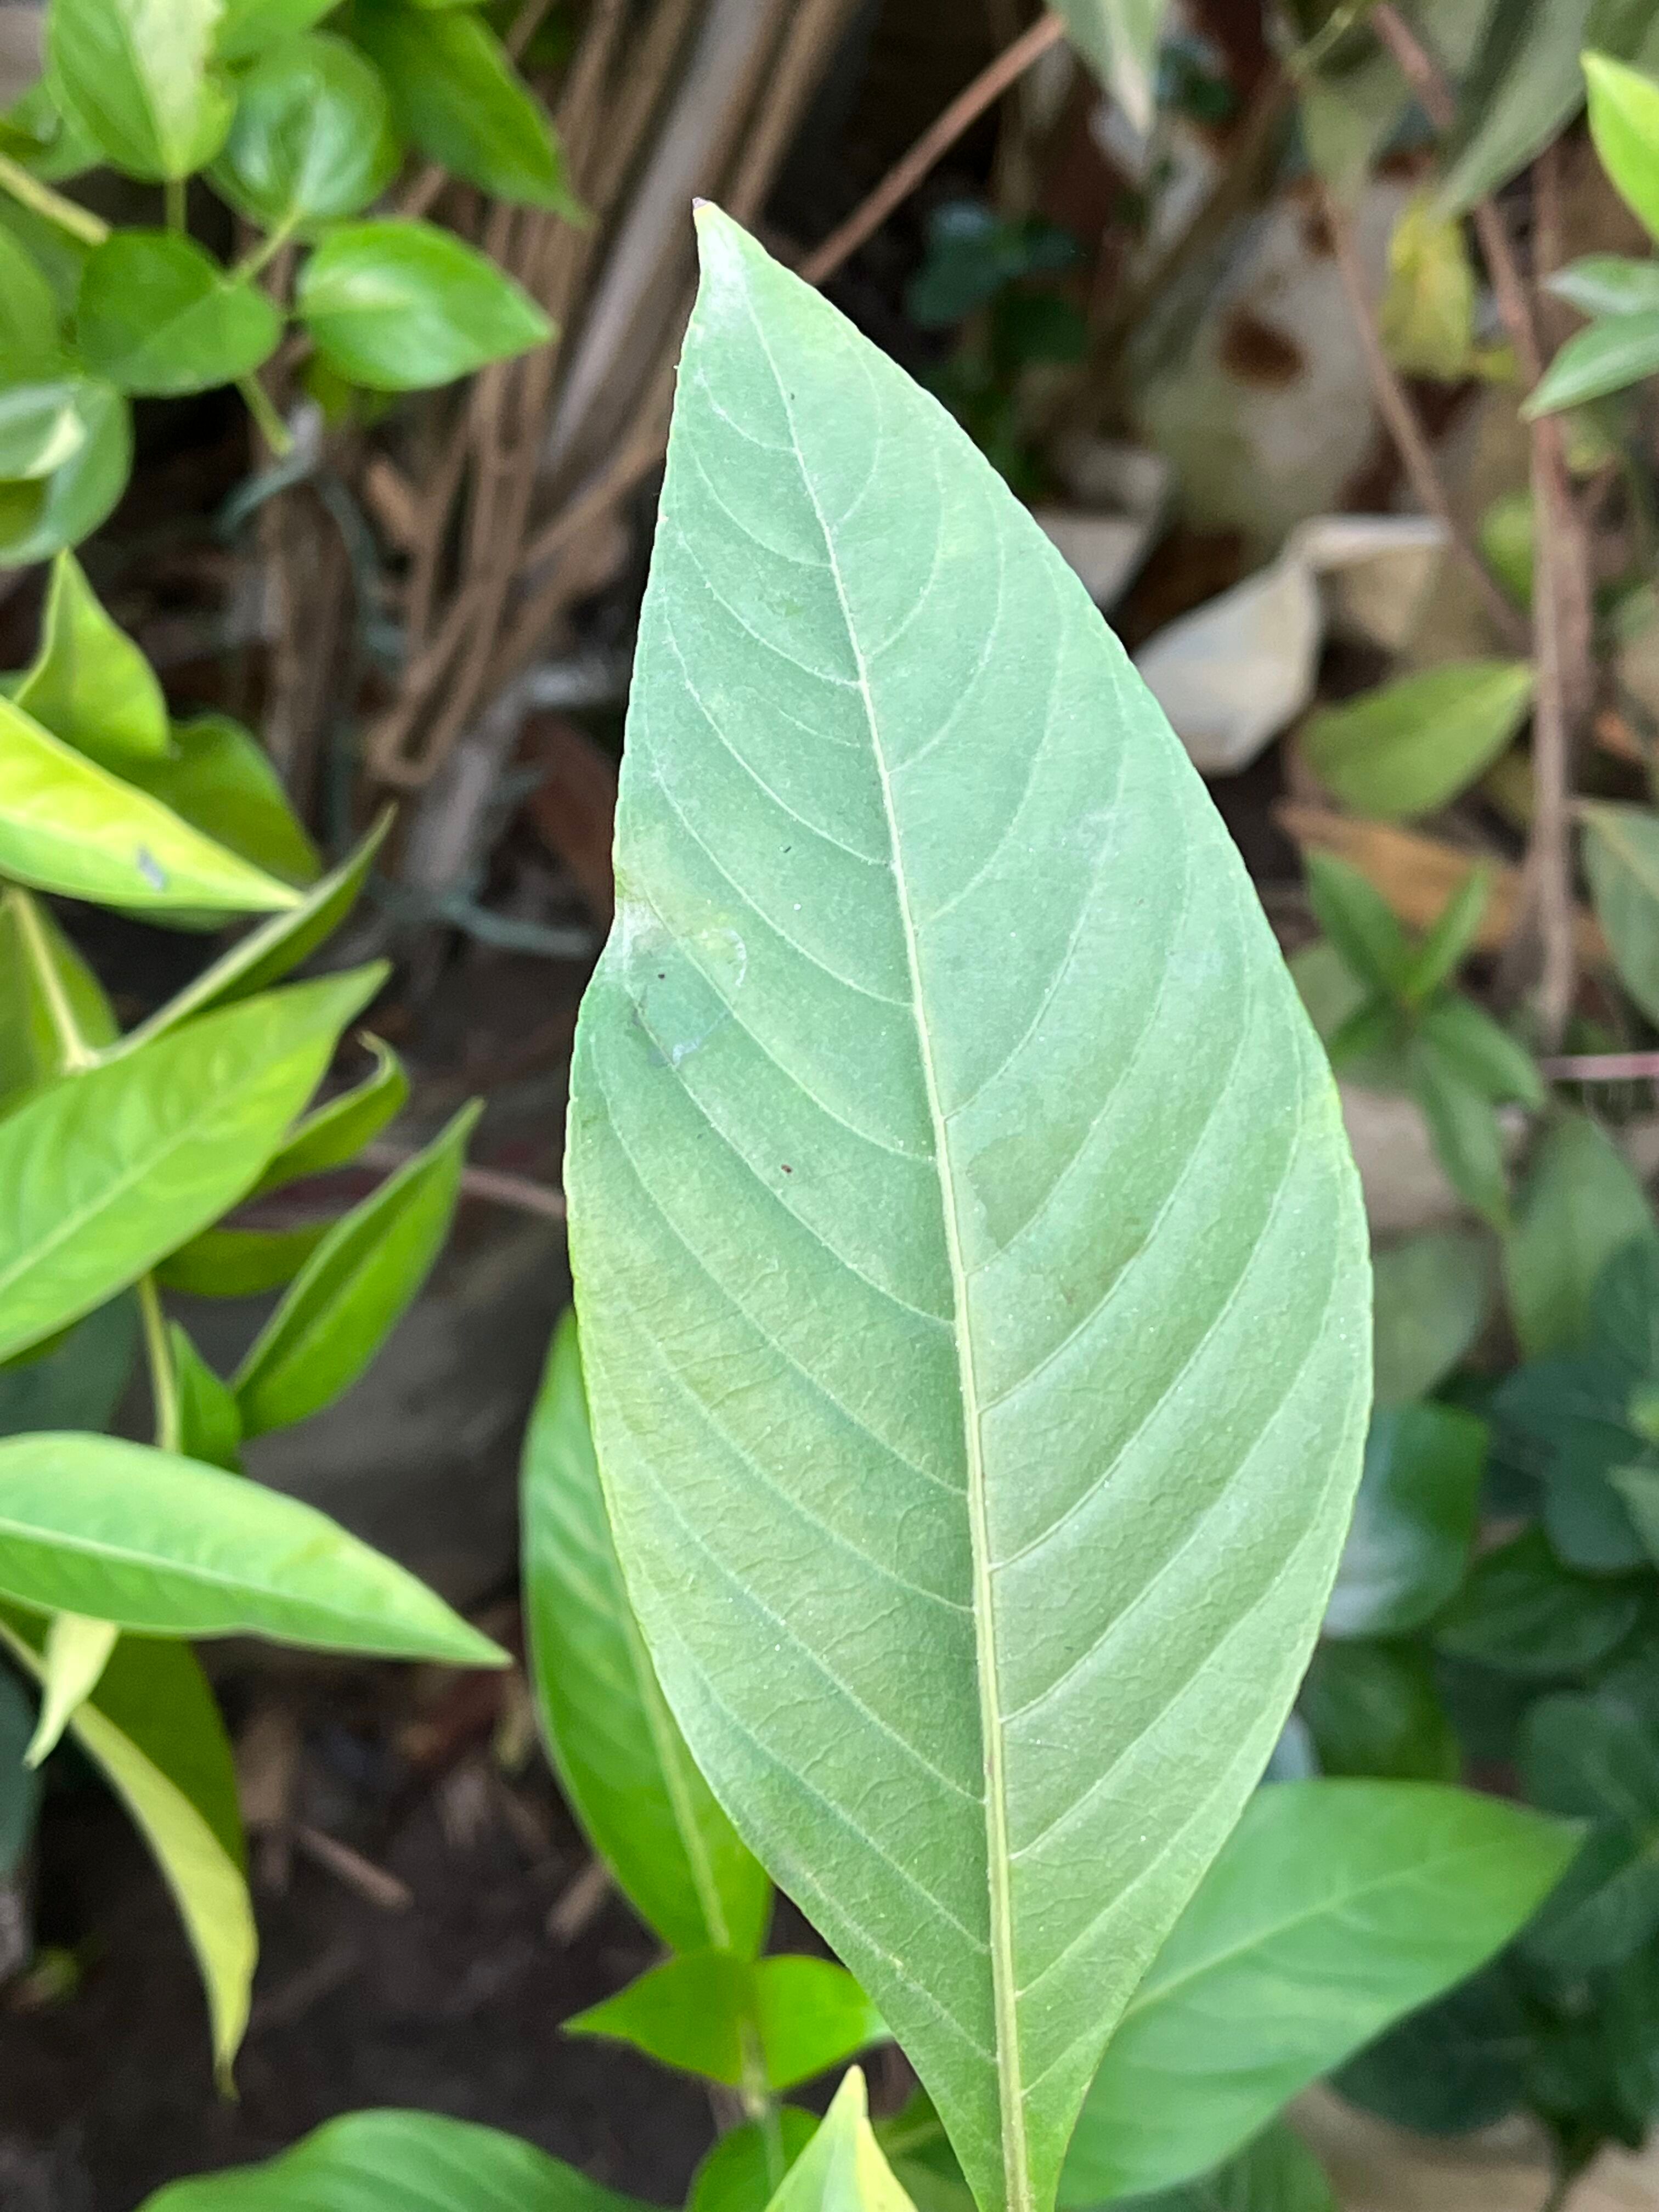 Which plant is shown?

vasaka
